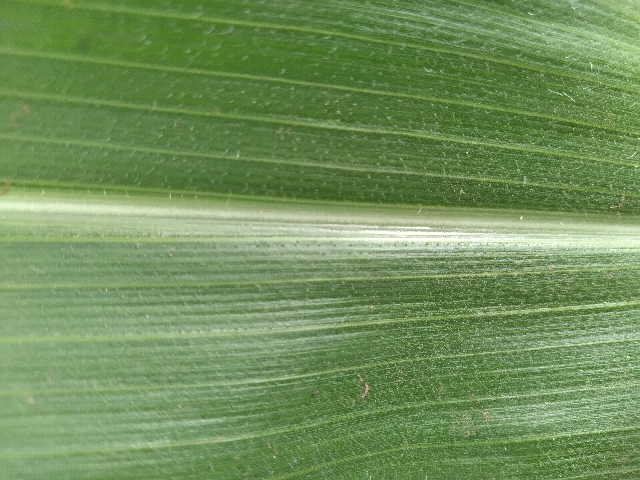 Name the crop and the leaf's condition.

maize, healthy
